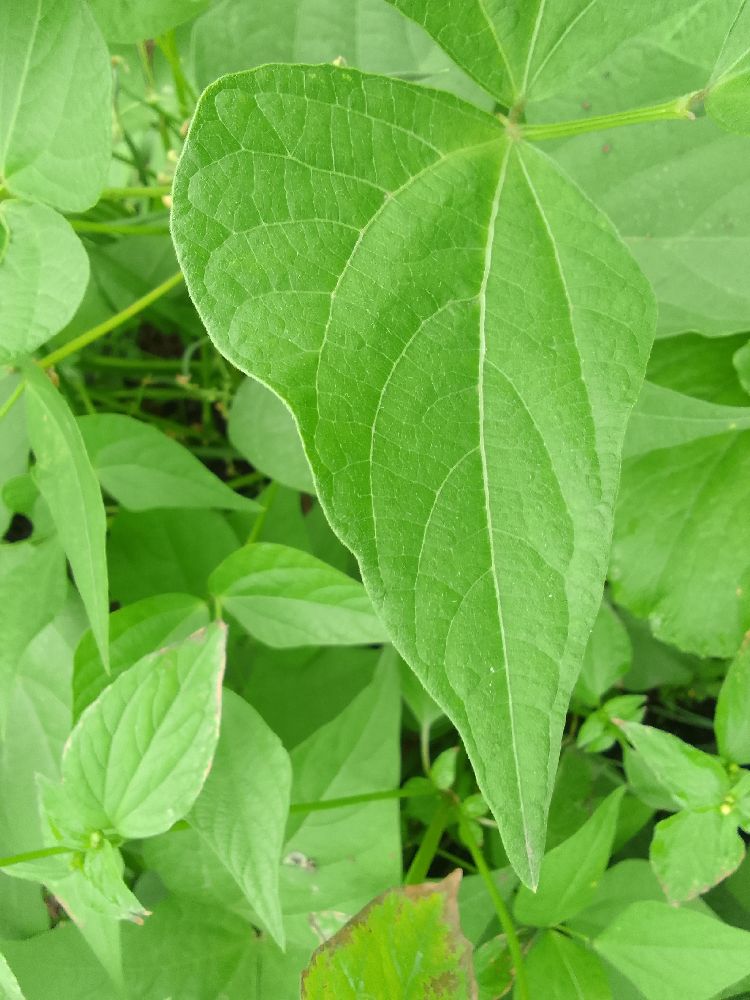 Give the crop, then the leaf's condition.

common bean, healthy
